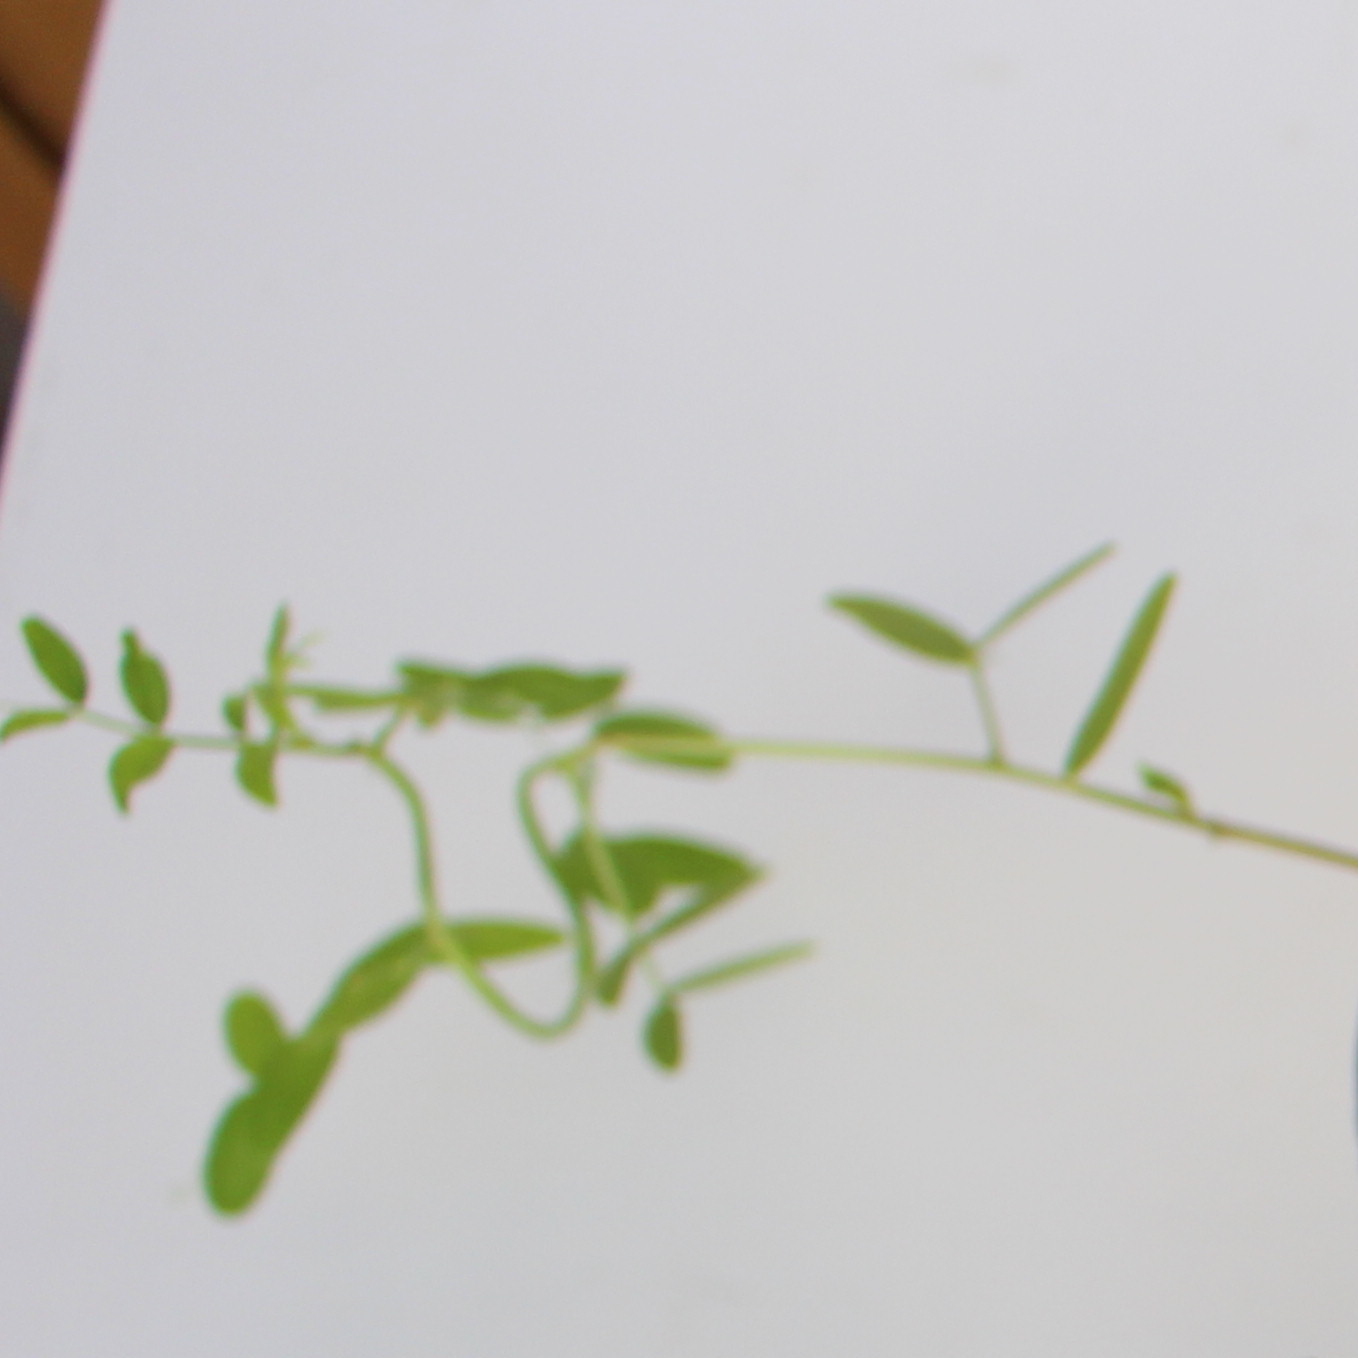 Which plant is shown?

Vicia sativa
